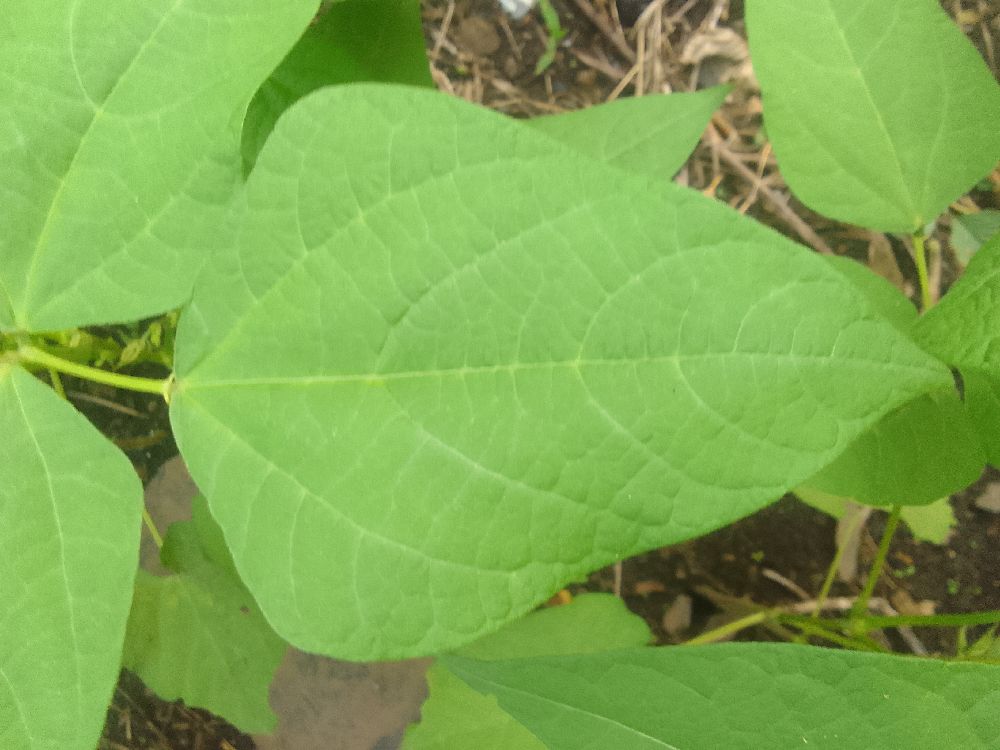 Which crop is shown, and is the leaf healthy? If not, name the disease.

common bean, healthy
